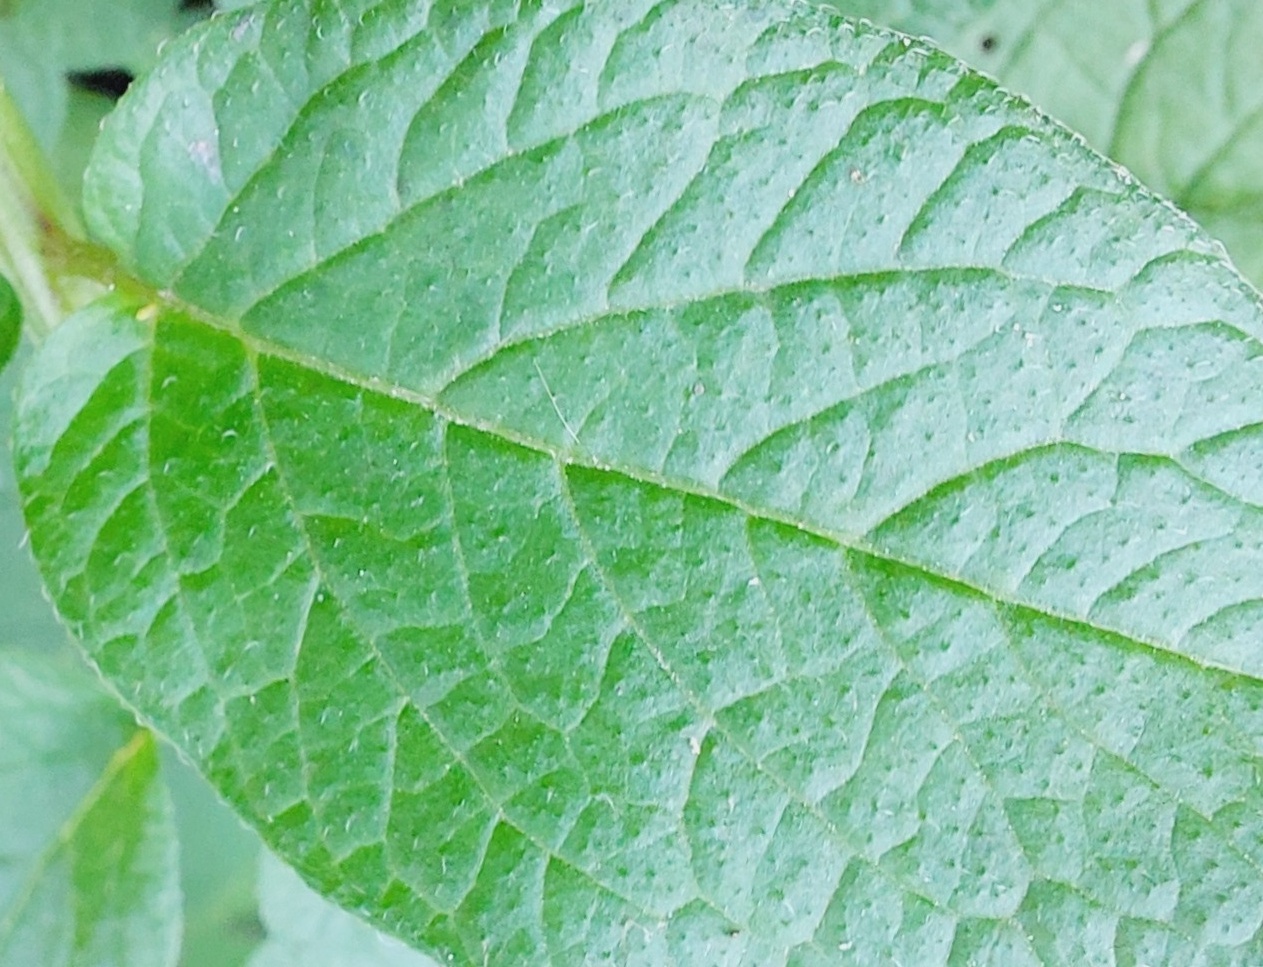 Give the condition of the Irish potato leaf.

healthy
